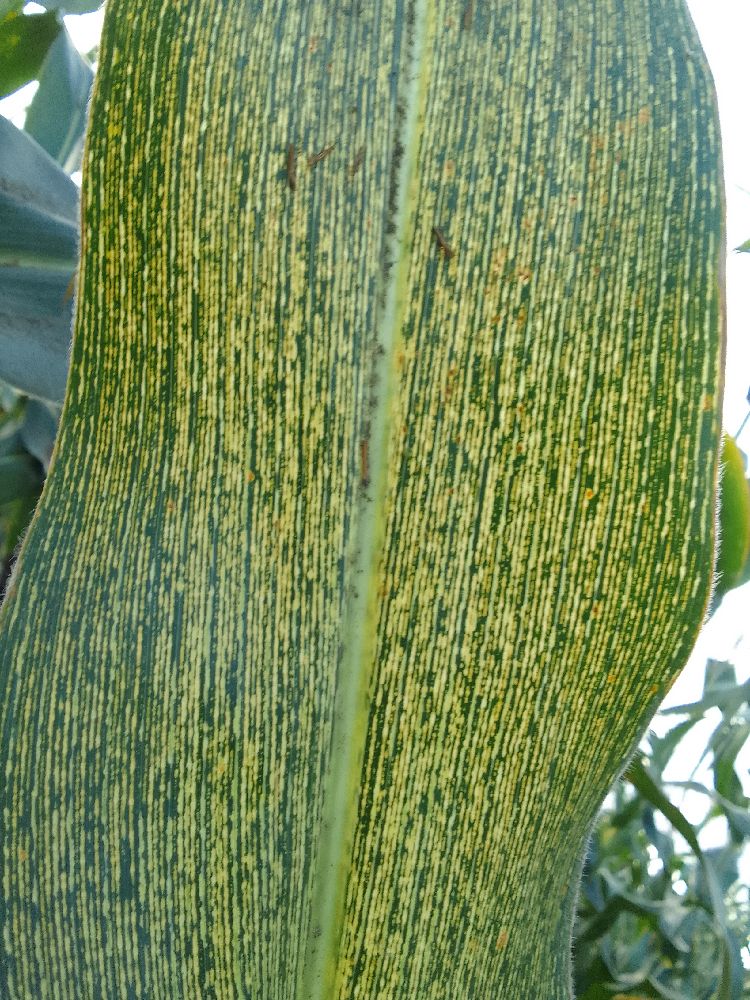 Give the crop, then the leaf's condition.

maize, maize streak virus
